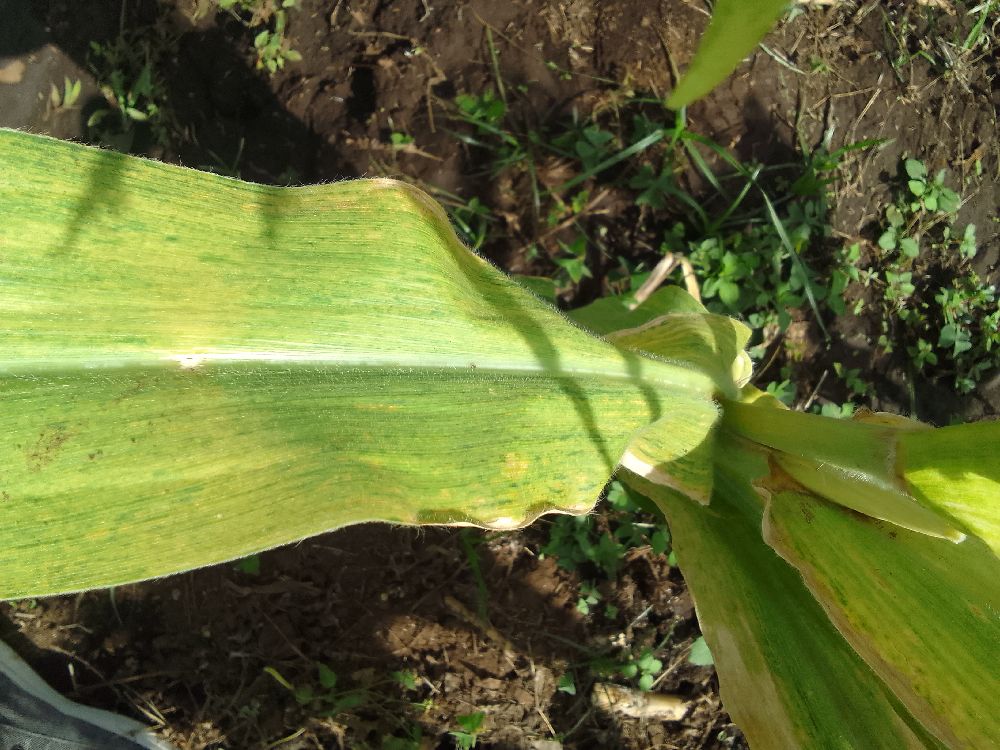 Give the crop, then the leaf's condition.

maize, maize lethal necrosis
